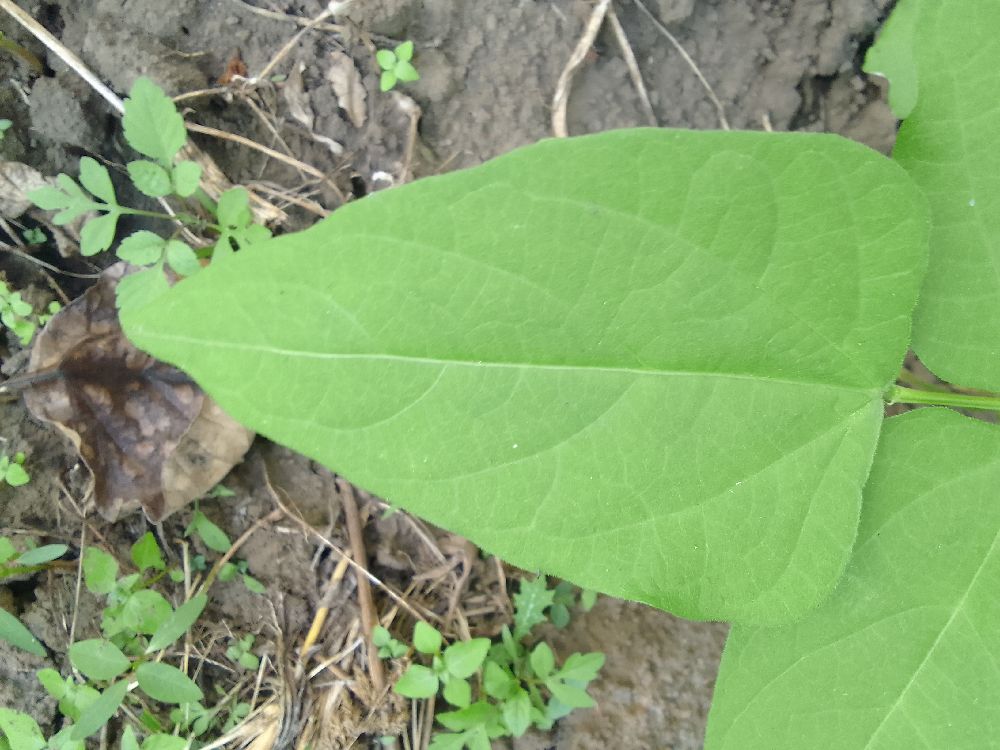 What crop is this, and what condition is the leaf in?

common bean, healthy
